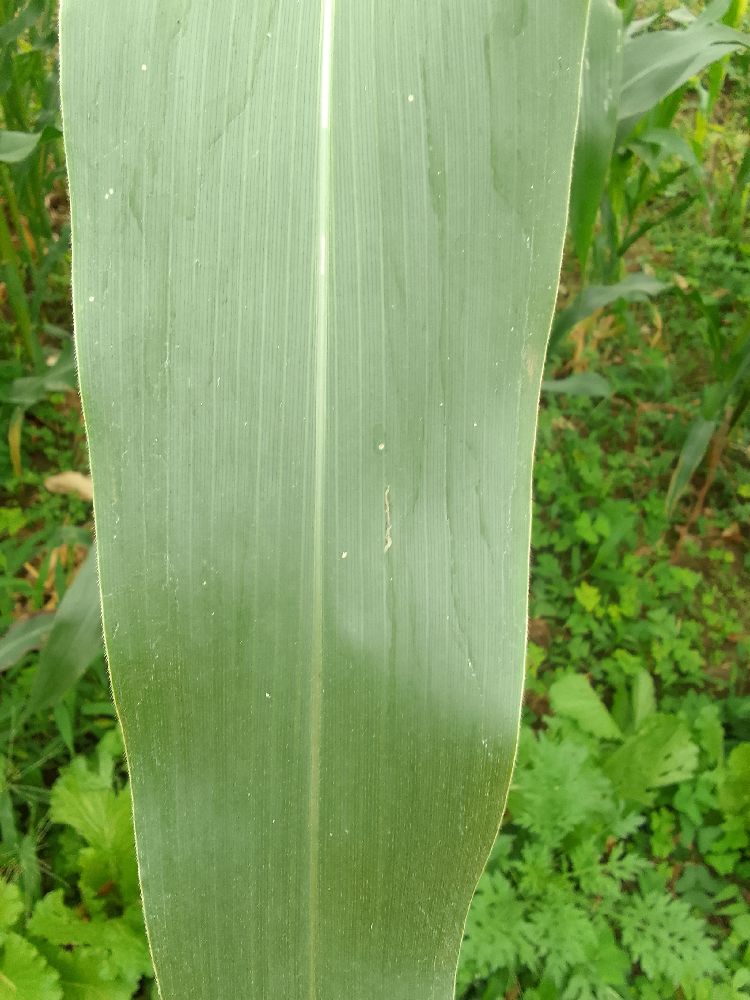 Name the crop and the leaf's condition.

maize, healthy
